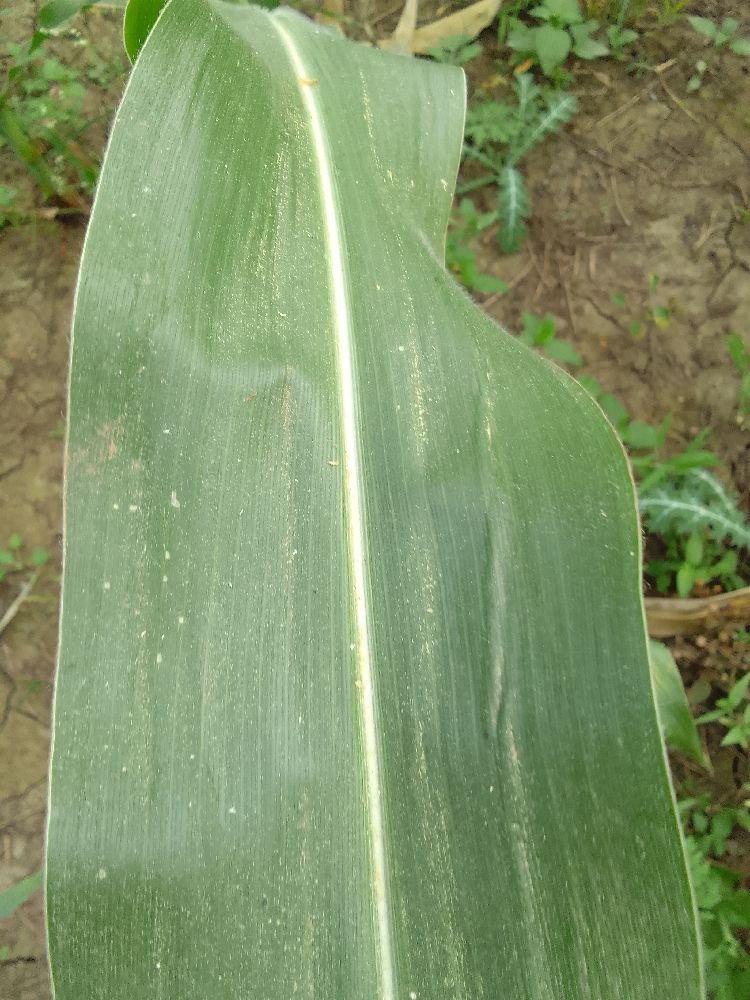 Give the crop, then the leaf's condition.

maize, healthy
